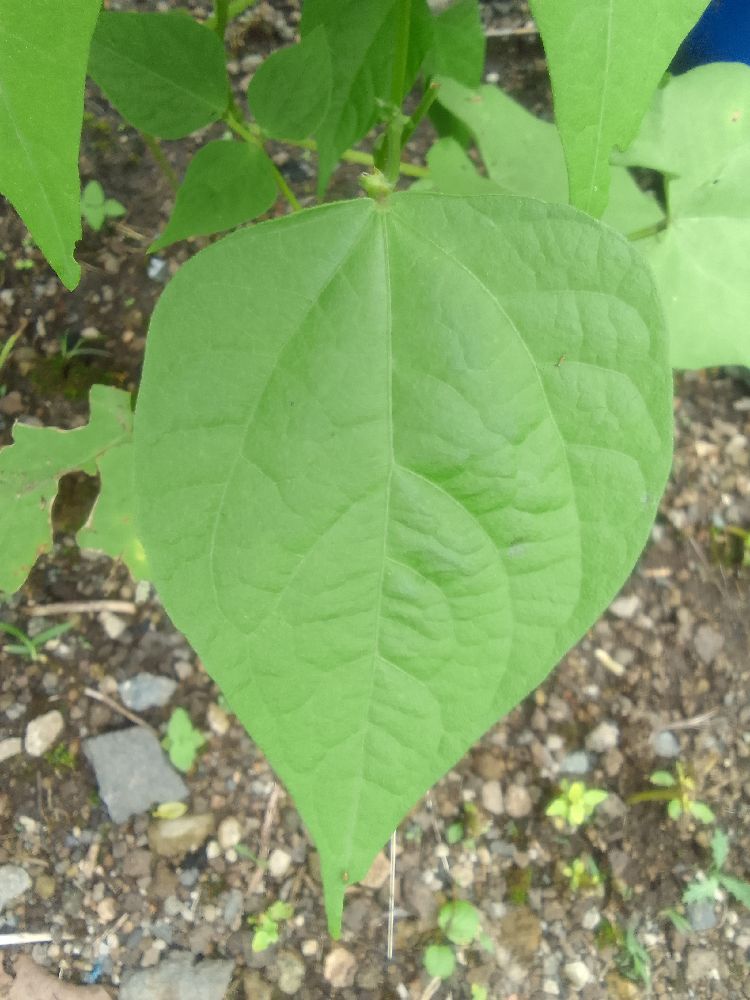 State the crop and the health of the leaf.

common bean, healthy
